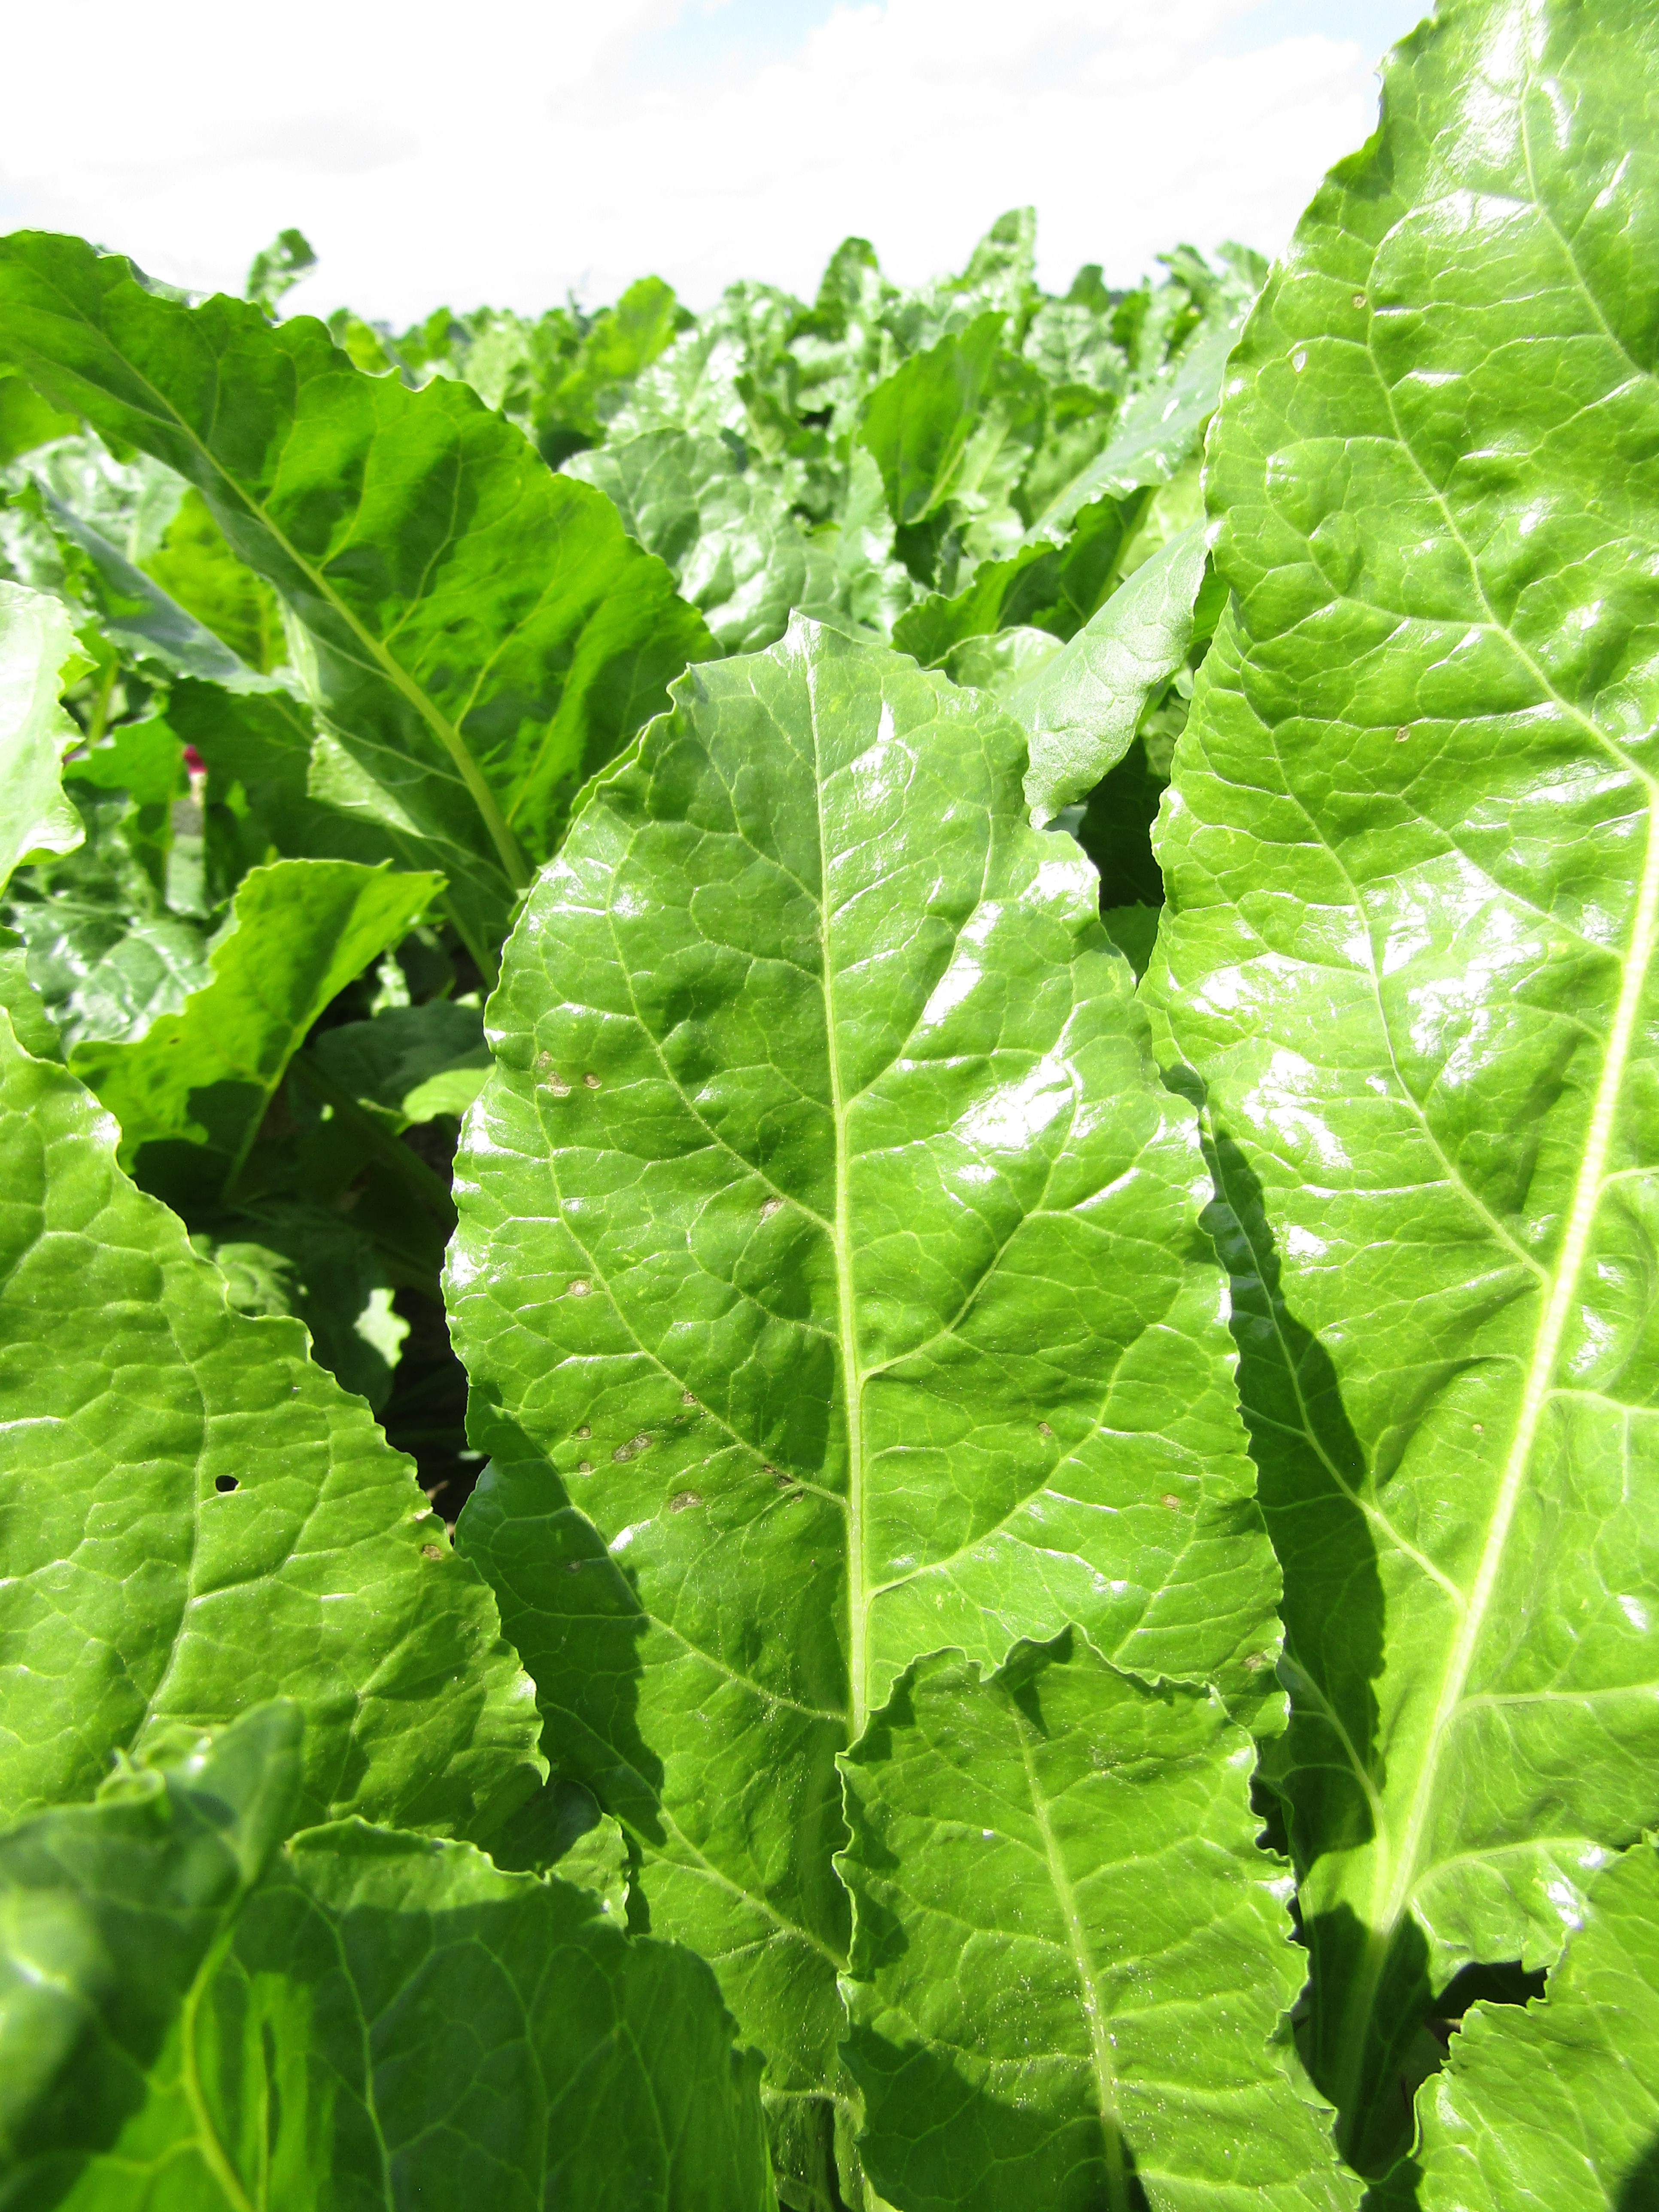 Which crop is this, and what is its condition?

beet, cercospora
